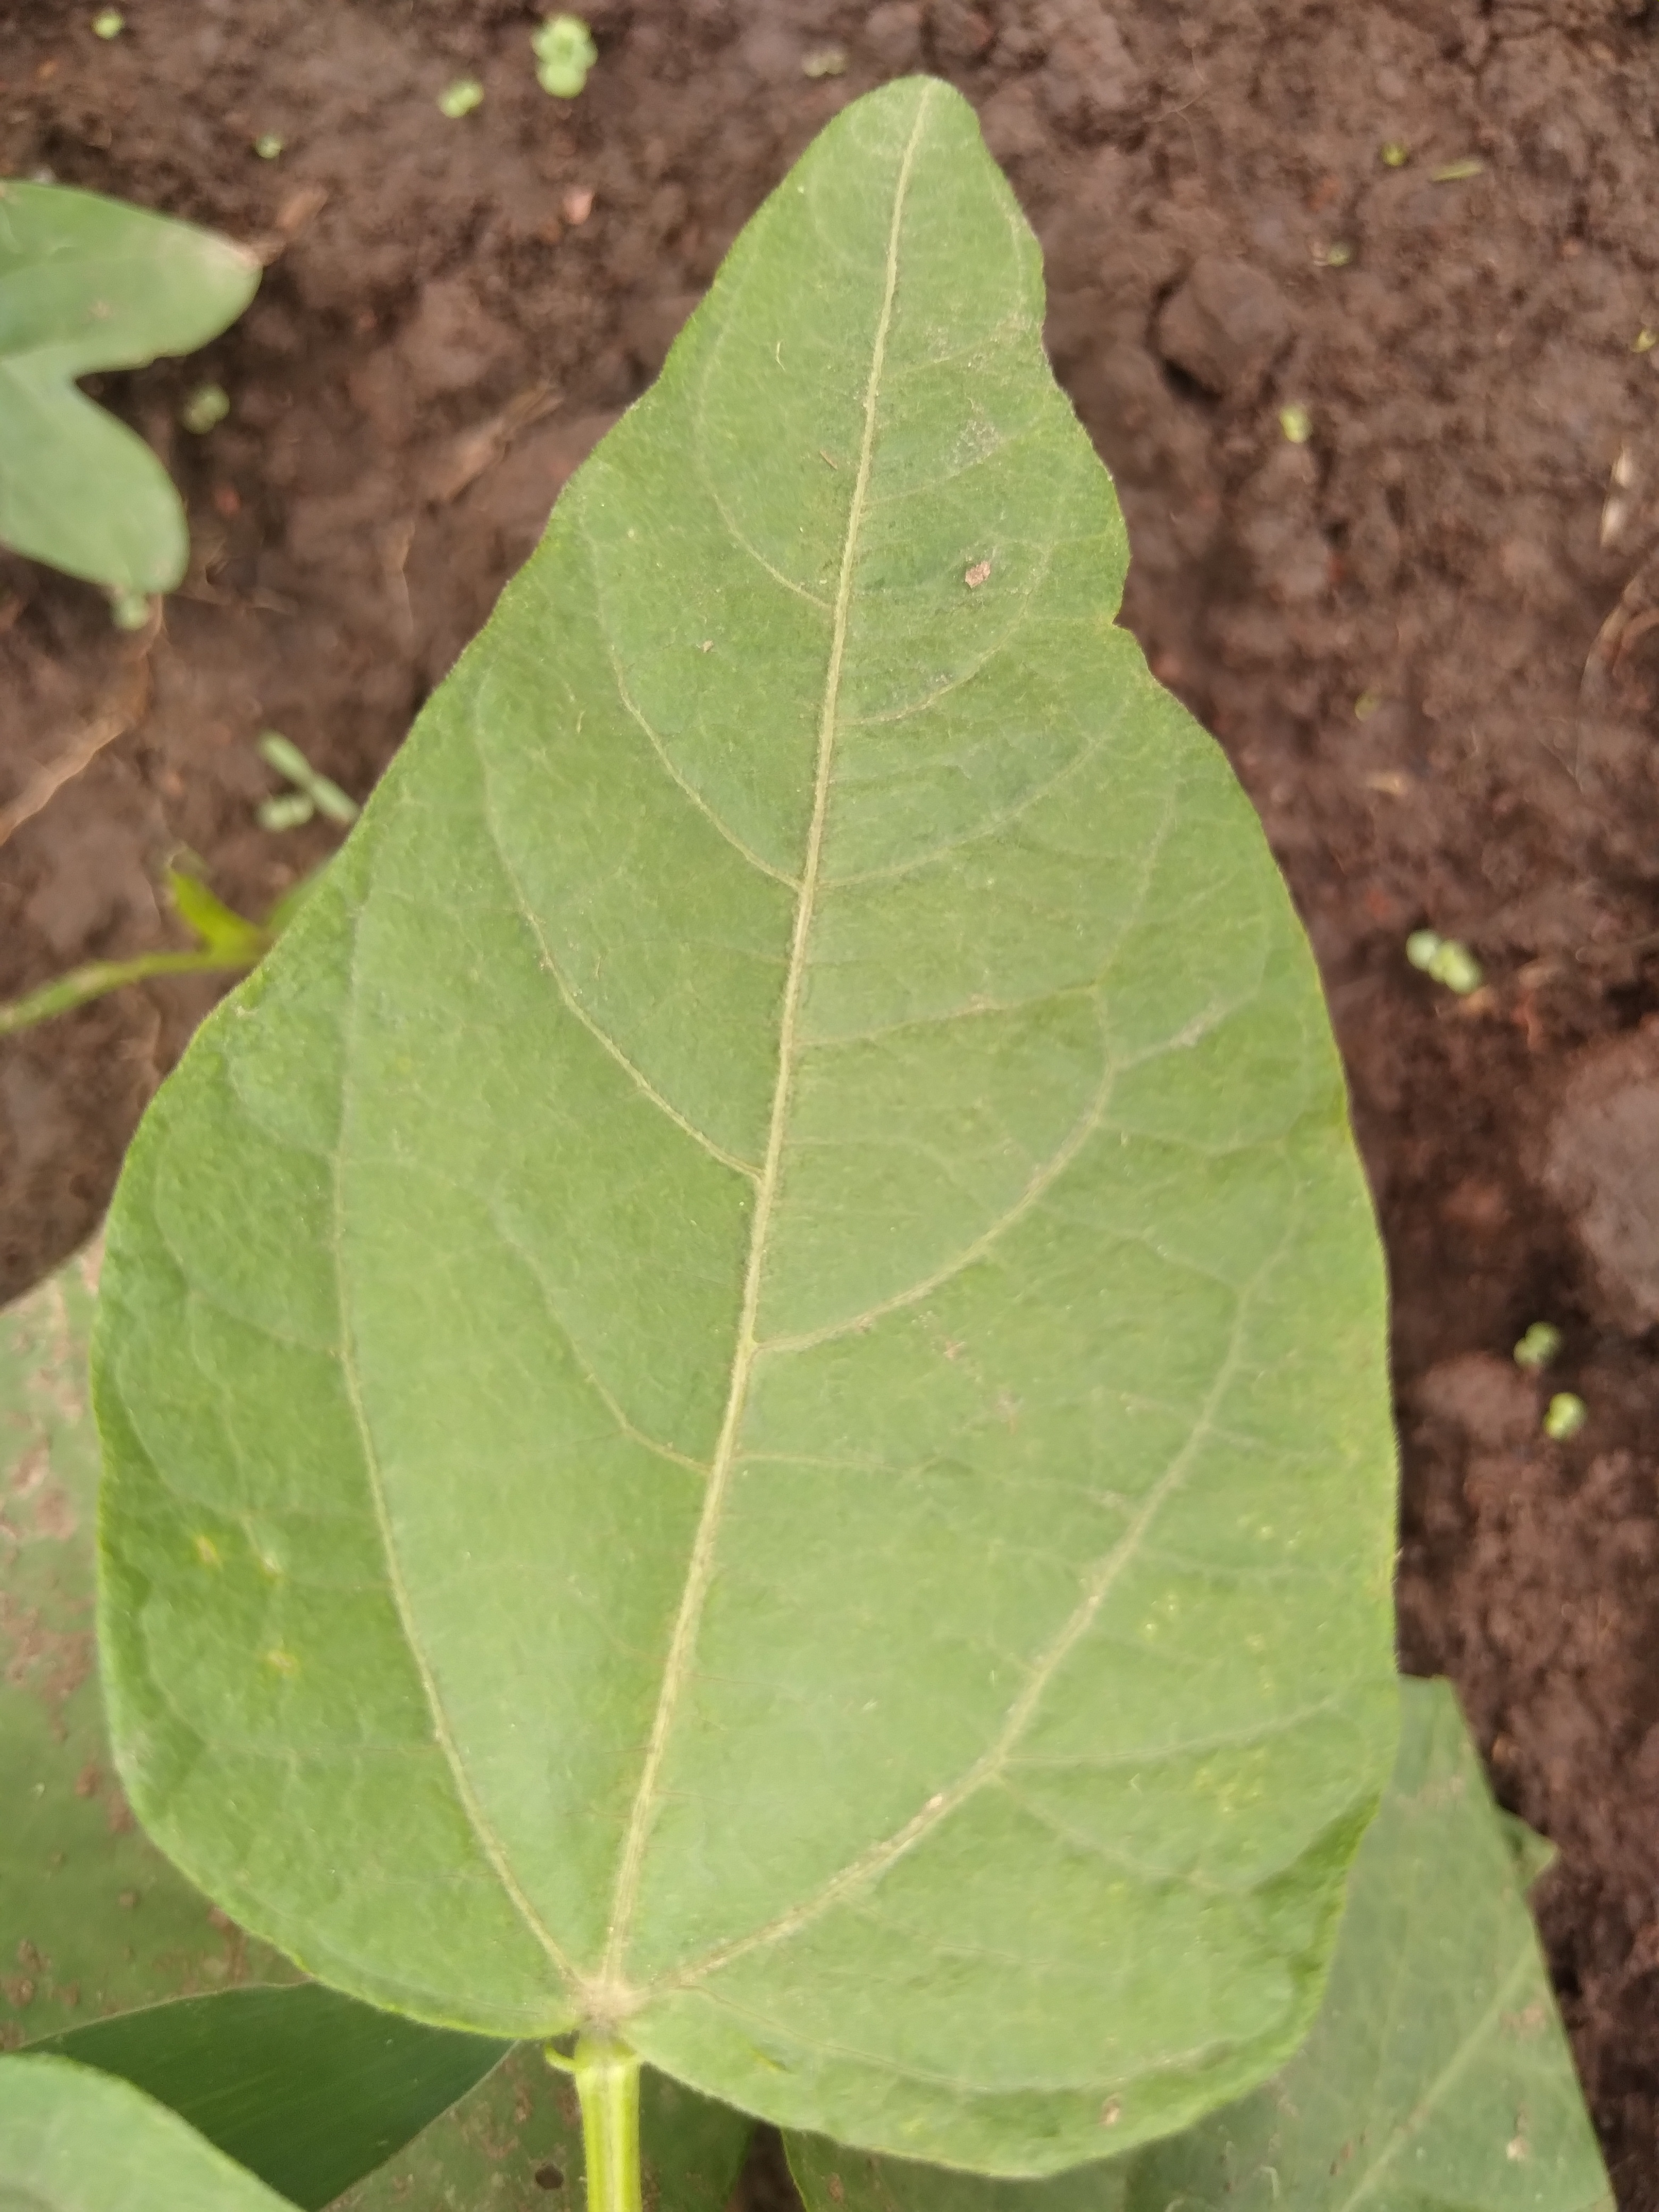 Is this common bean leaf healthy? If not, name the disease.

healthy
